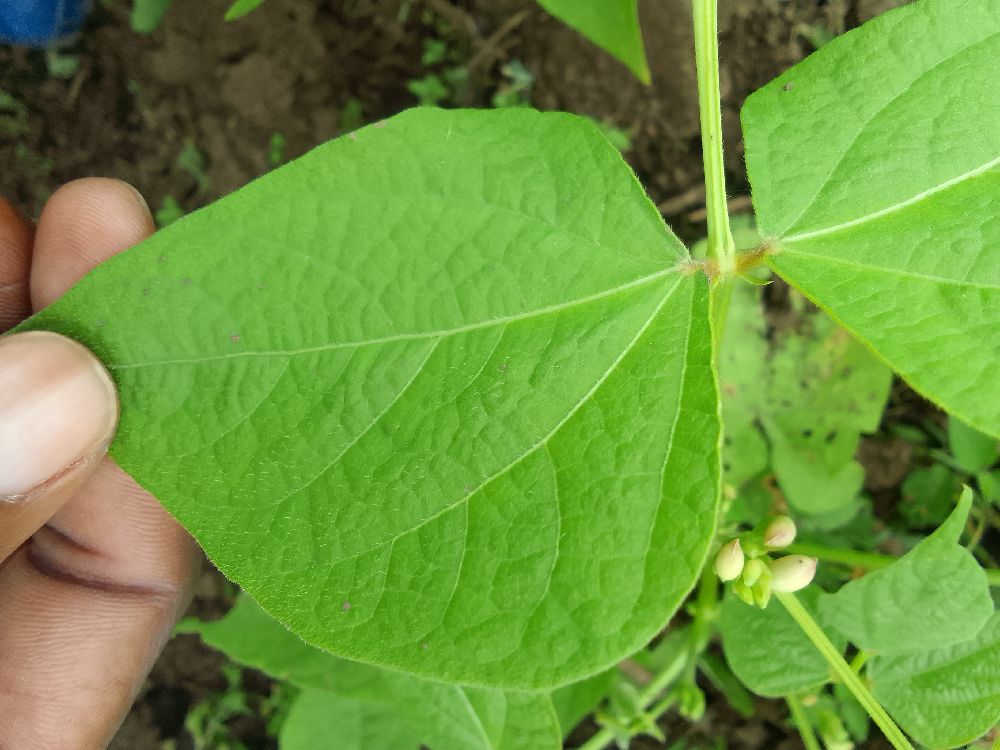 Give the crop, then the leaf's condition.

common bean, healthy
